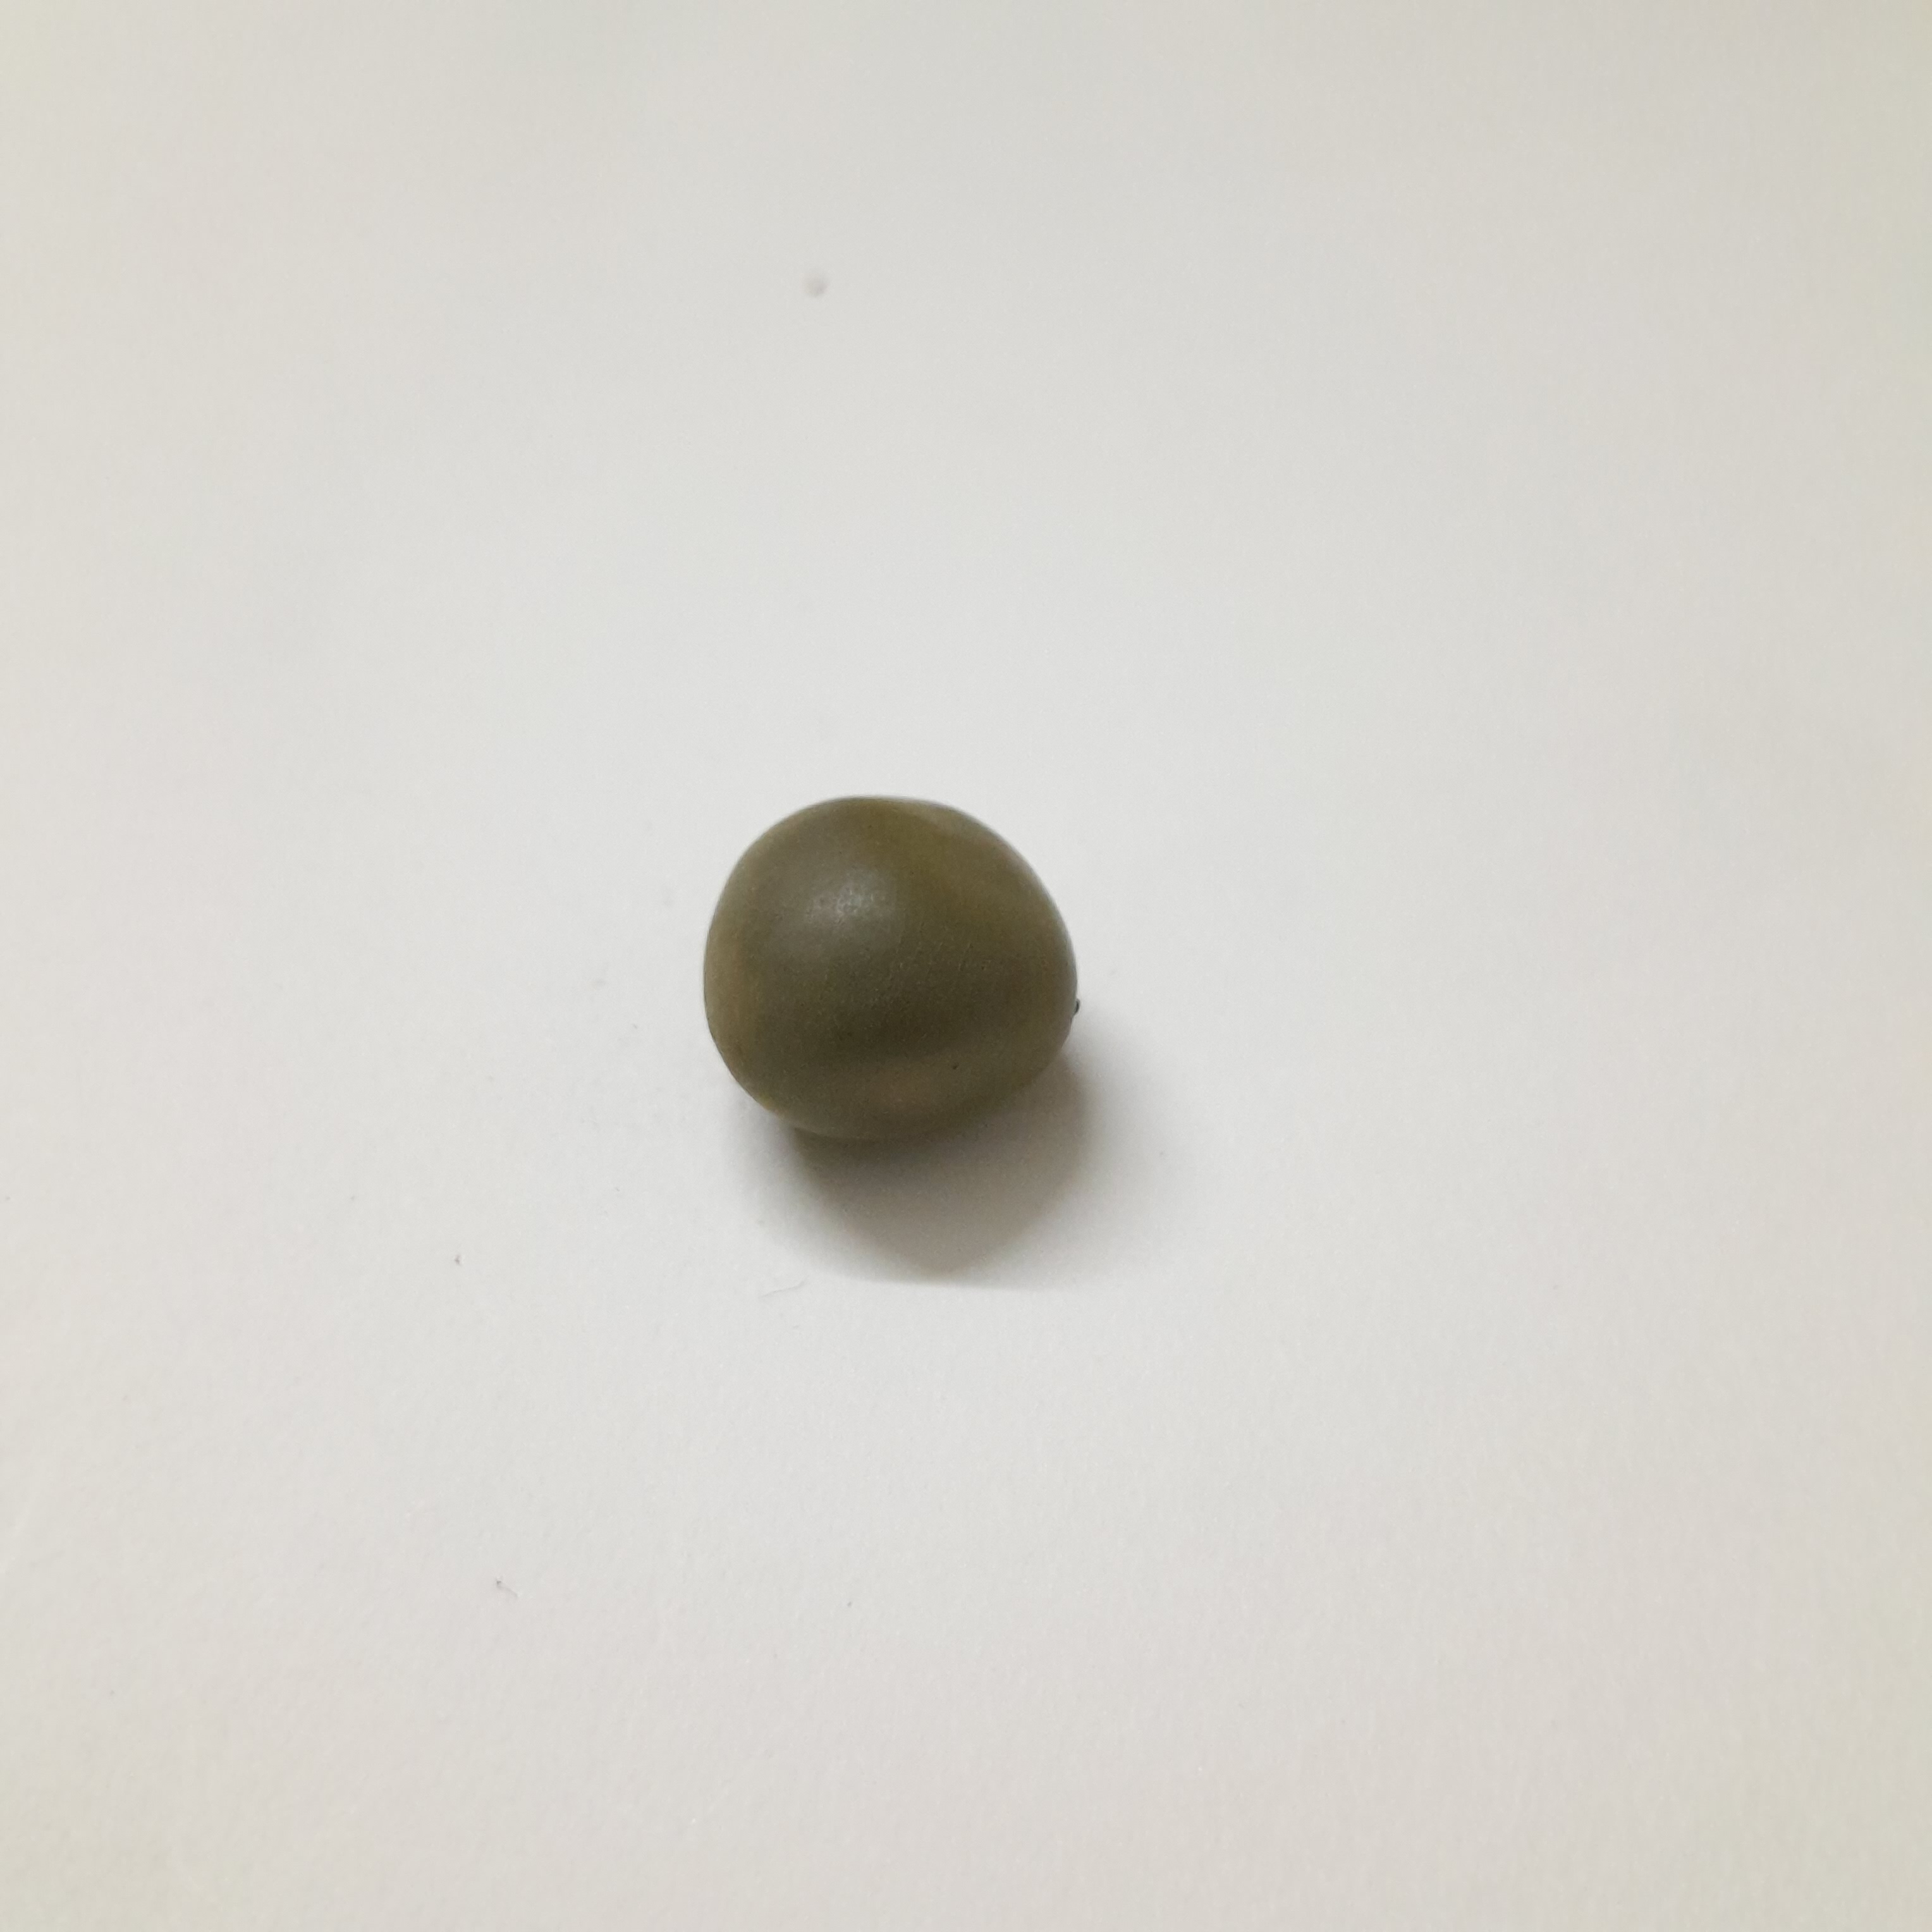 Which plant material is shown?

sagargota
